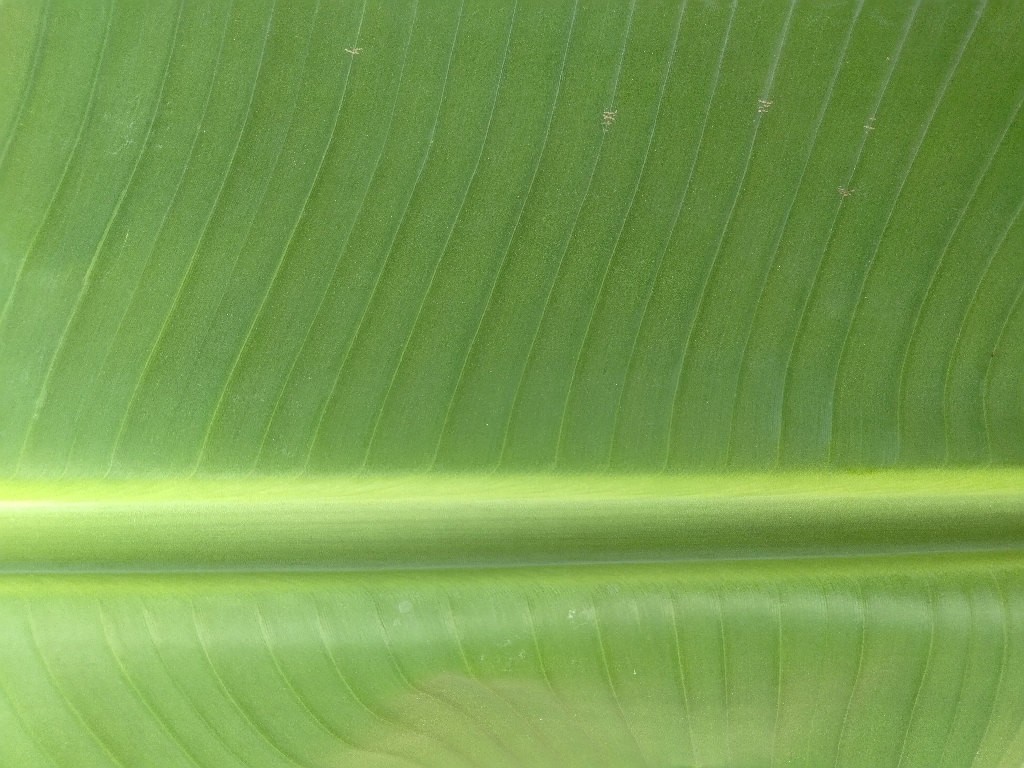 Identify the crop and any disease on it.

banana, healthy
